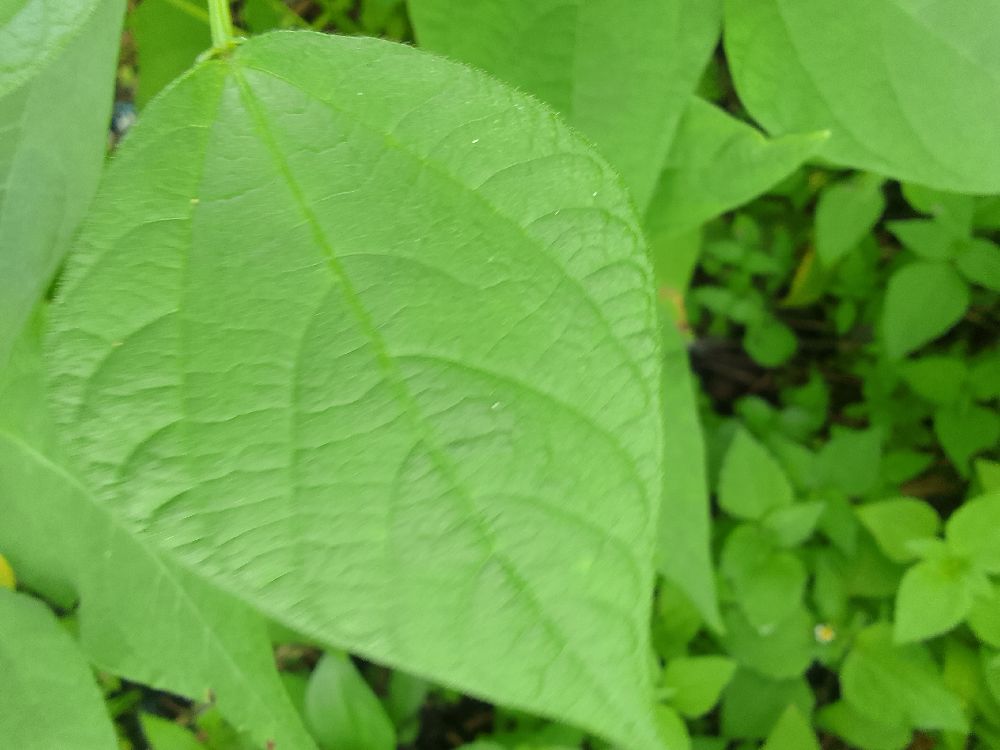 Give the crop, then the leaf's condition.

common bean, healthy
